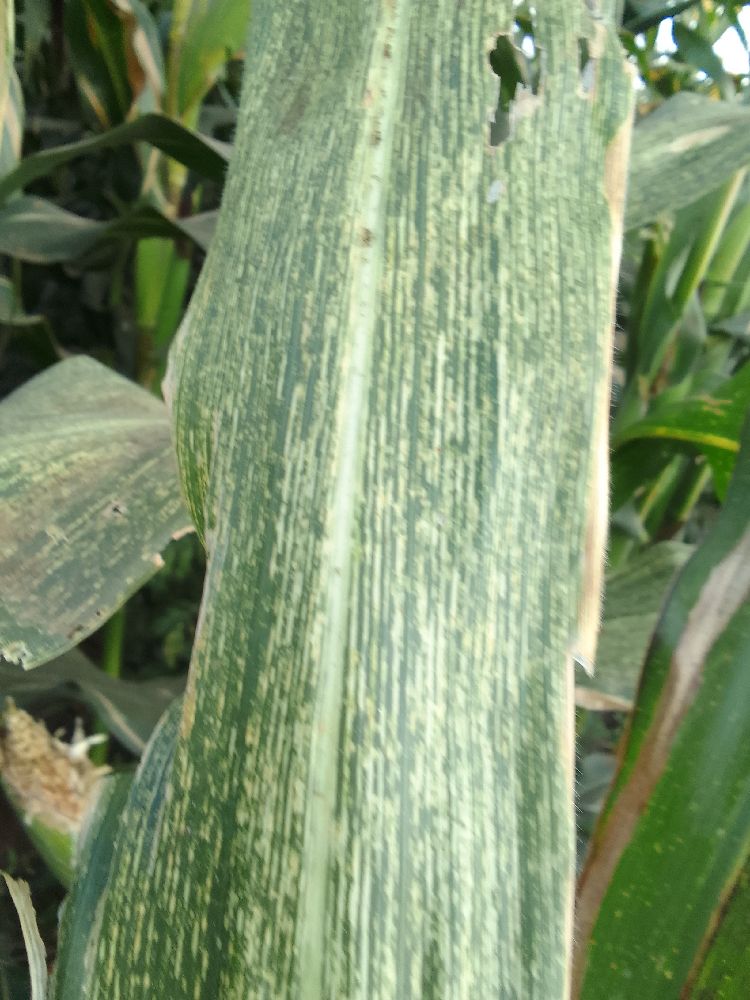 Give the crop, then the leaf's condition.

maize, maize streak virus
